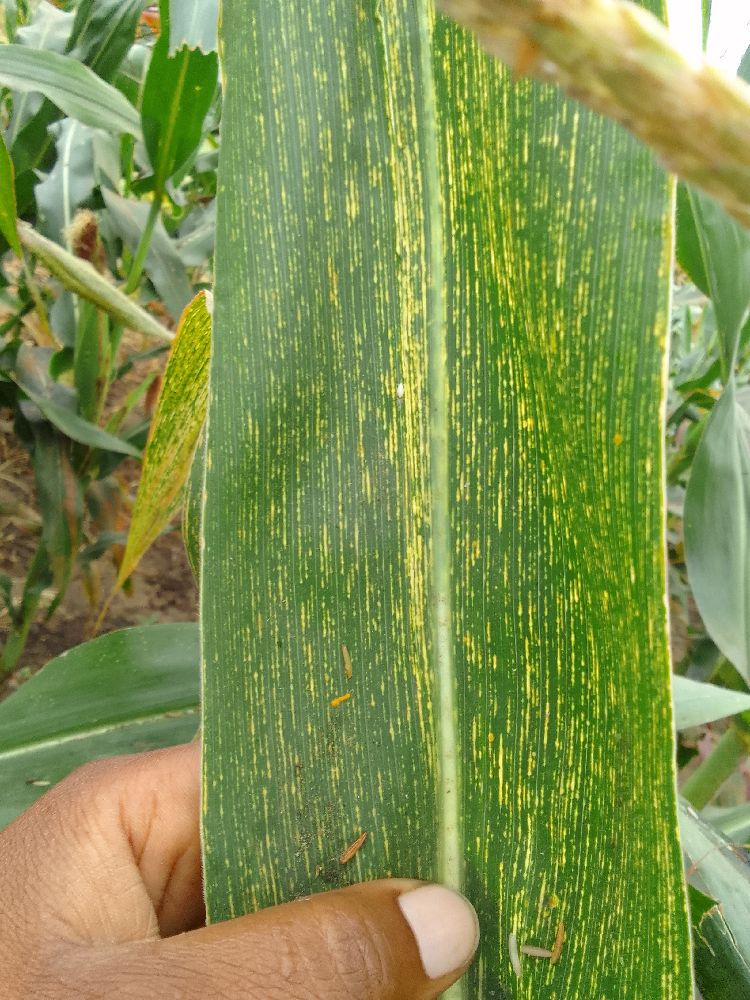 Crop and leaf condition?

maize, maize streak virus
